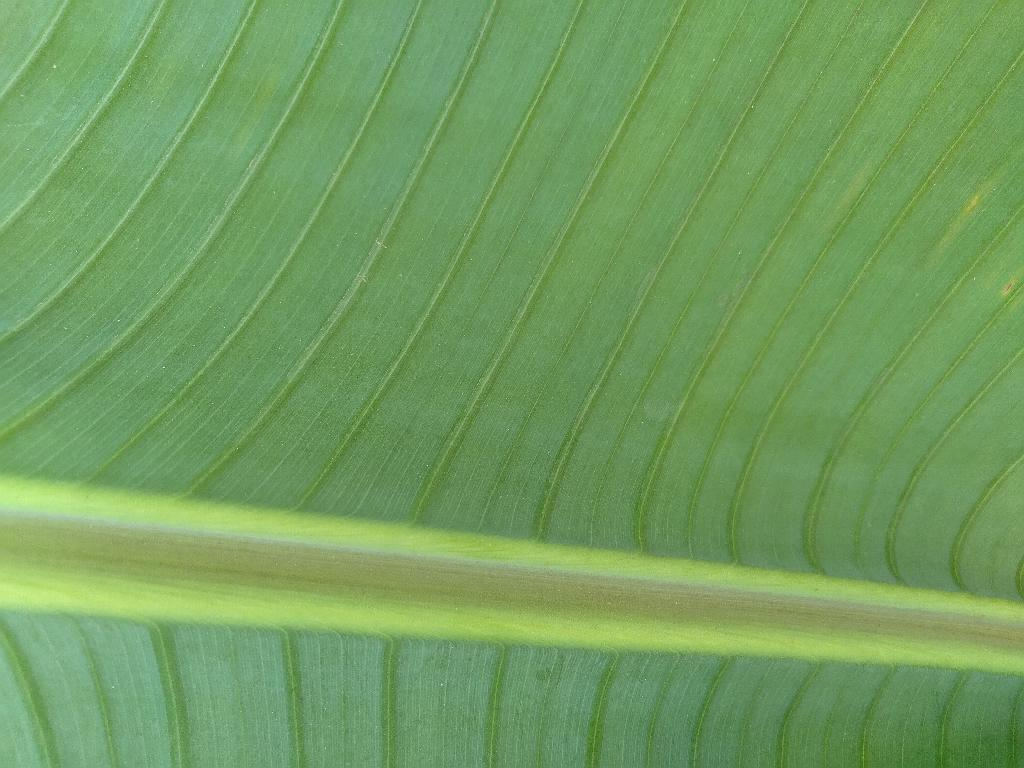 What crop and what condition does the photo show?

banana, healthy
